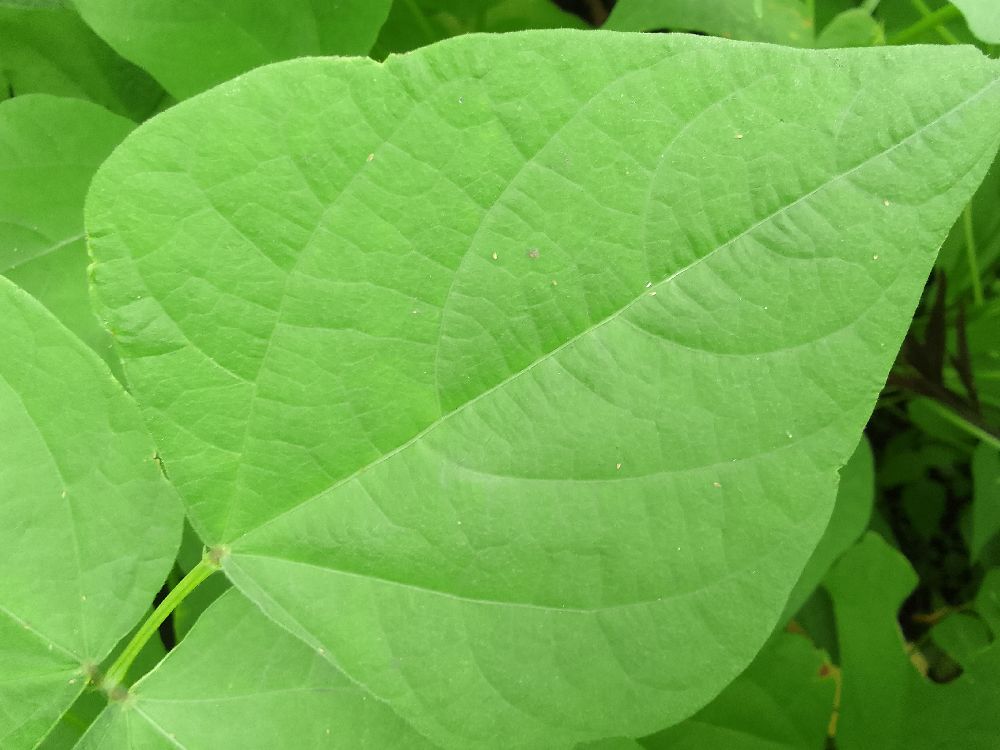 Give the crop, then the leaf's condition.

common bean, healthy
